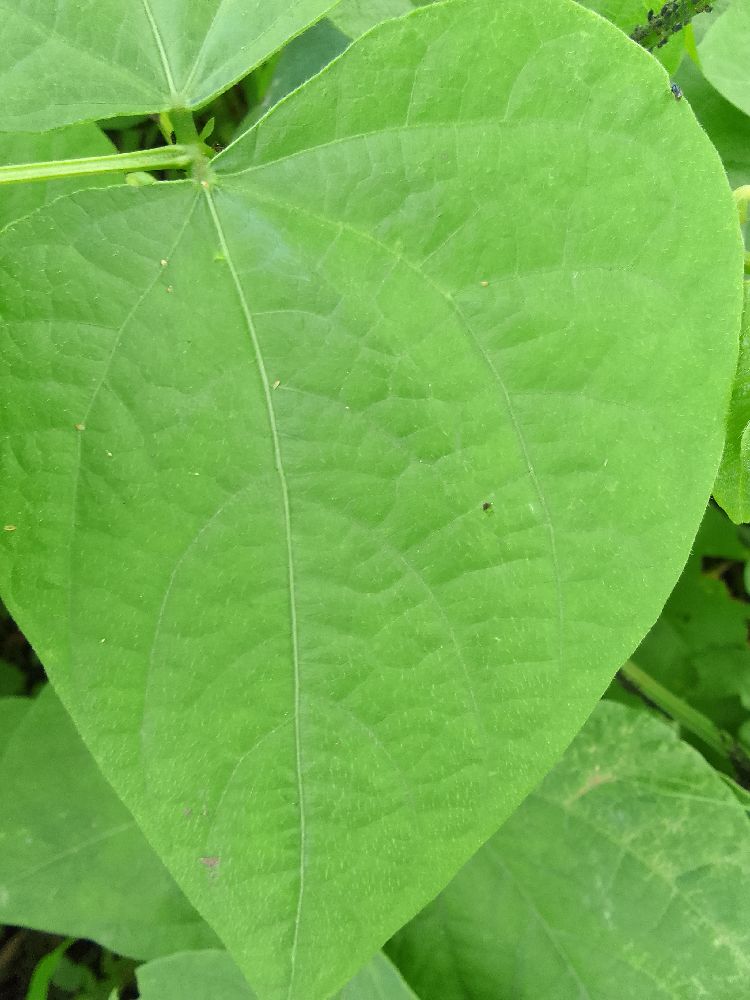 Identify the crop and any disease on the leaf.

common bean, healthy
